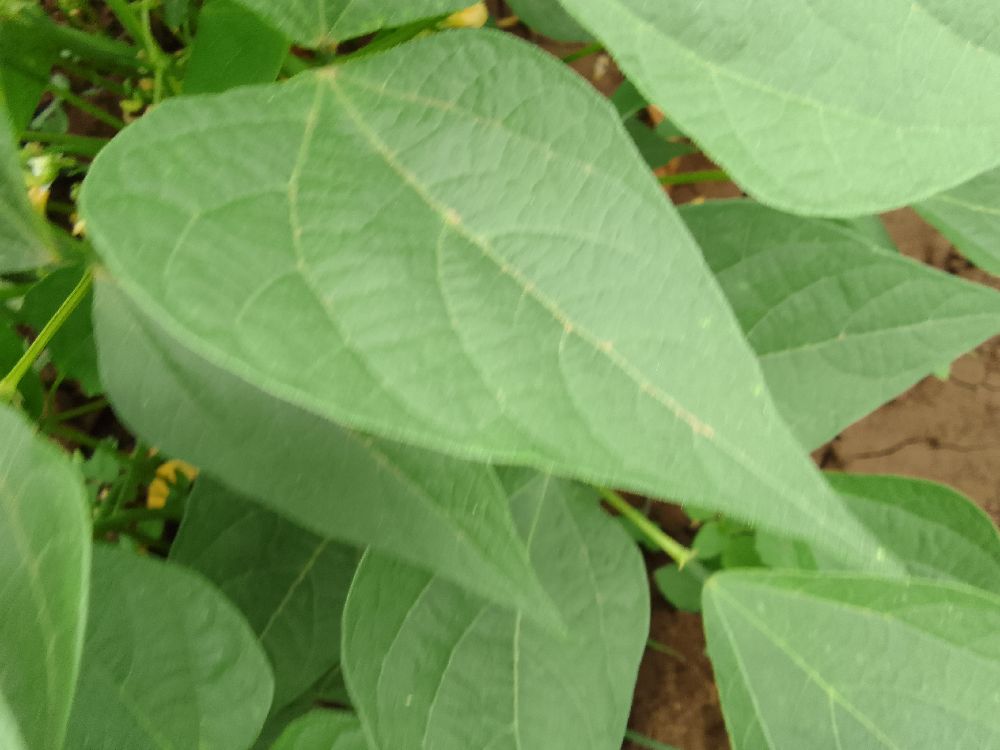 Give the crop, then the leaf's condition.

common bean, healthy
